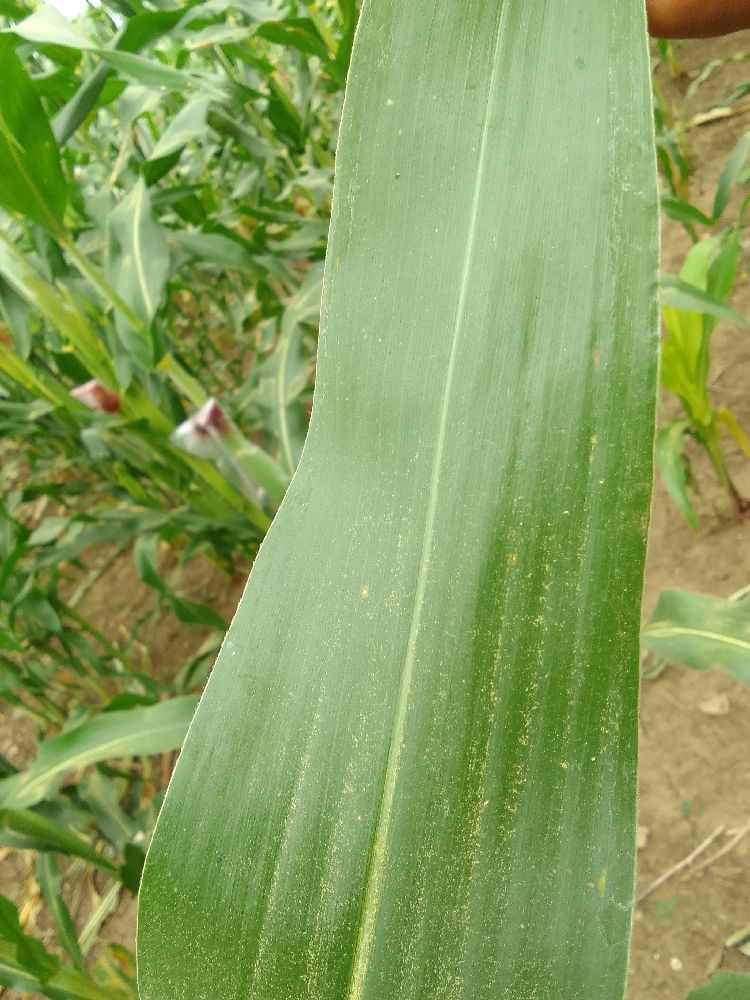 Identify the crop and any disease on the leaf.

maize, healthy
